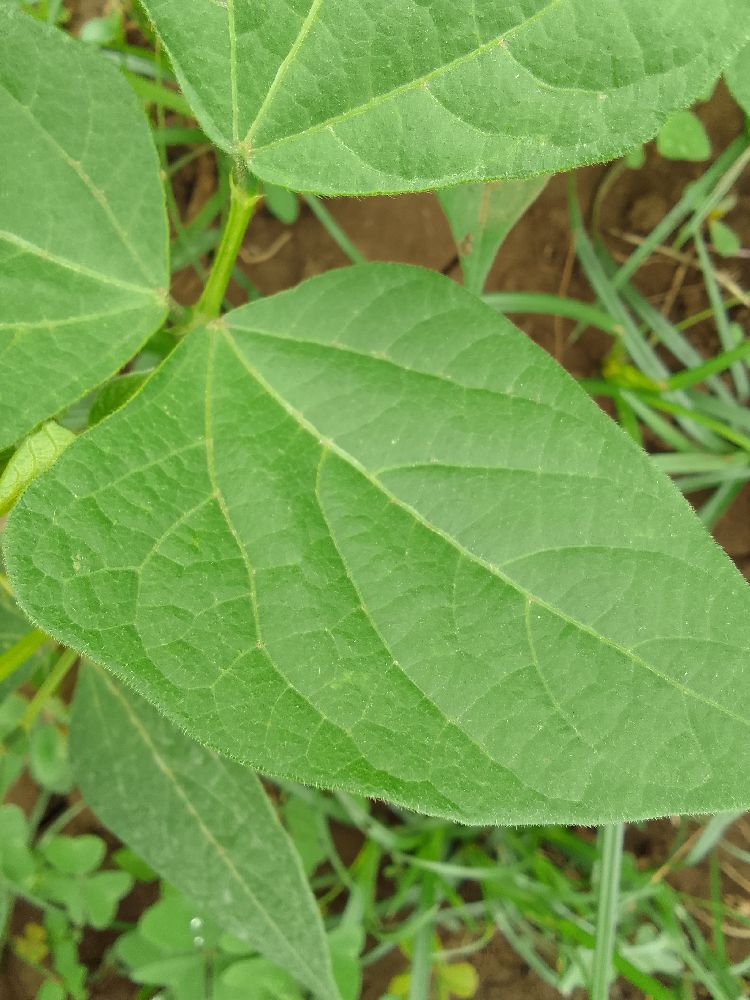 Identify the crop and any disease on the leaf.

common bean, healthy
